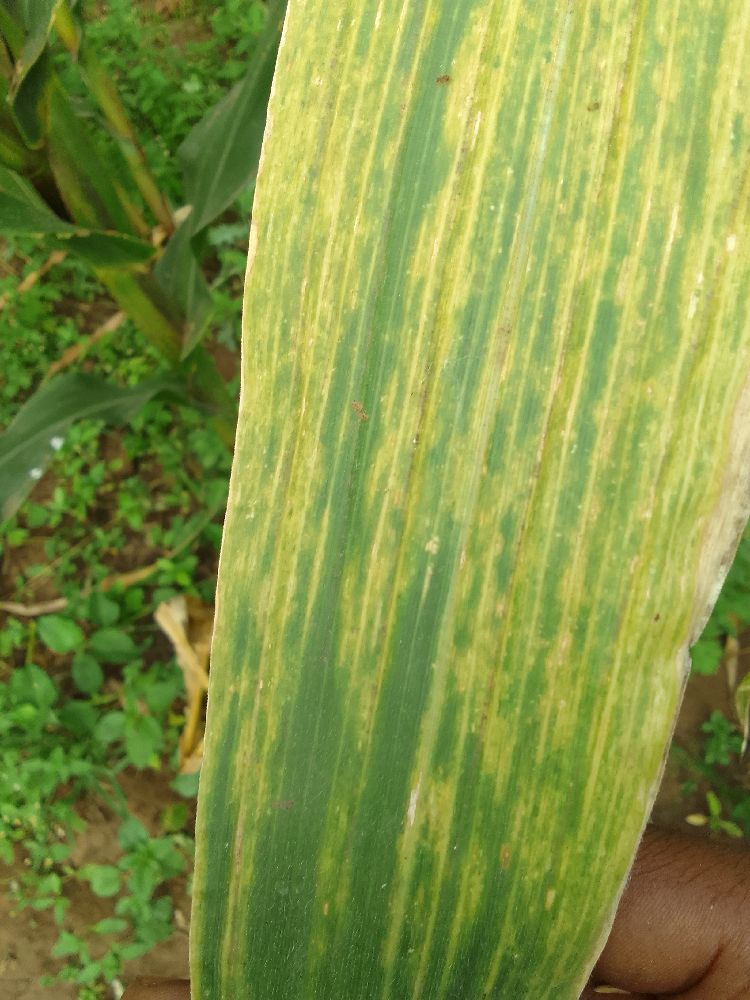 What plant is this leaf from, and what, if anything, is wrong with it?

maize, maize lethal necrosis
